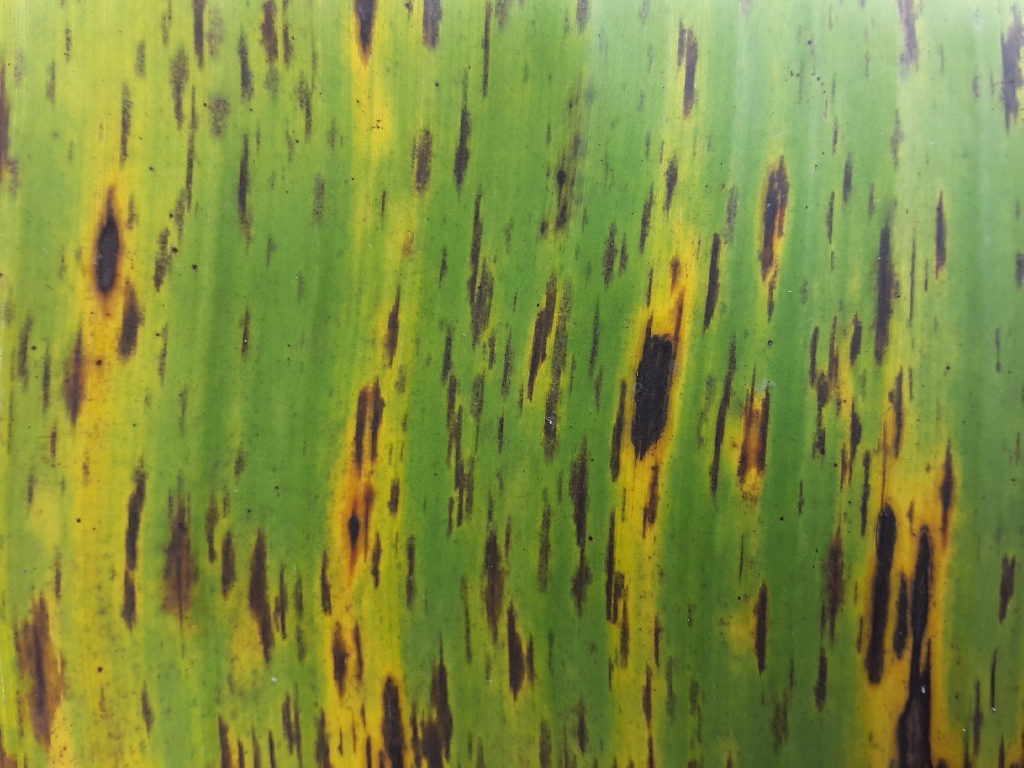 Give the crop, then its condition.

banana, black sigatoka
